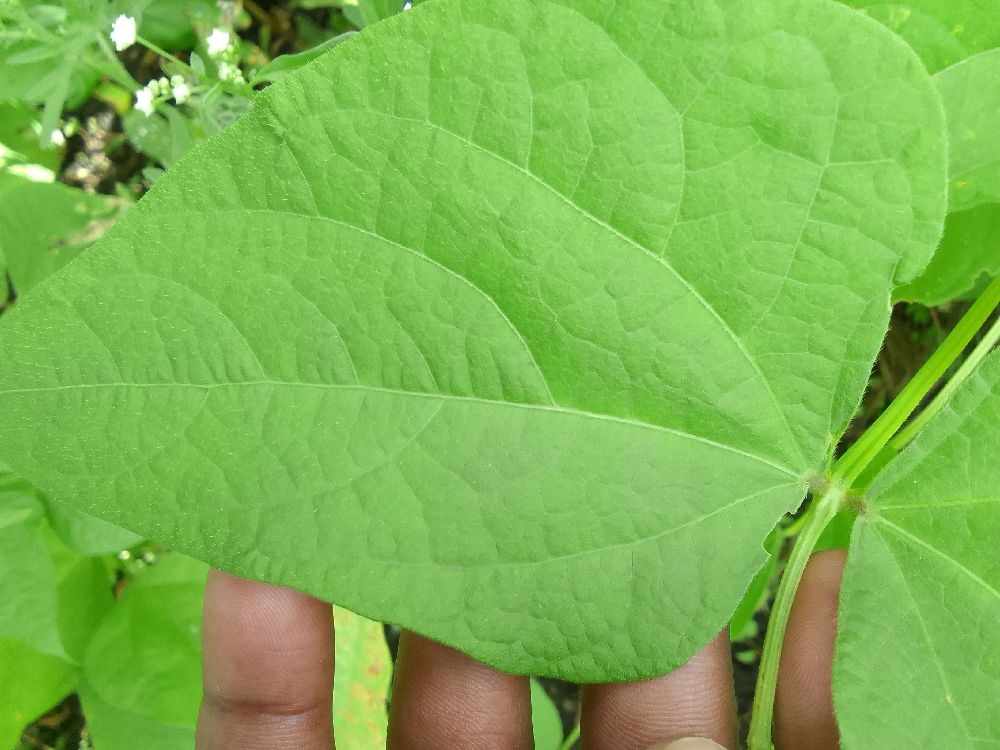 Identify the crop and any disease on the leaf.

common bean, healthy
